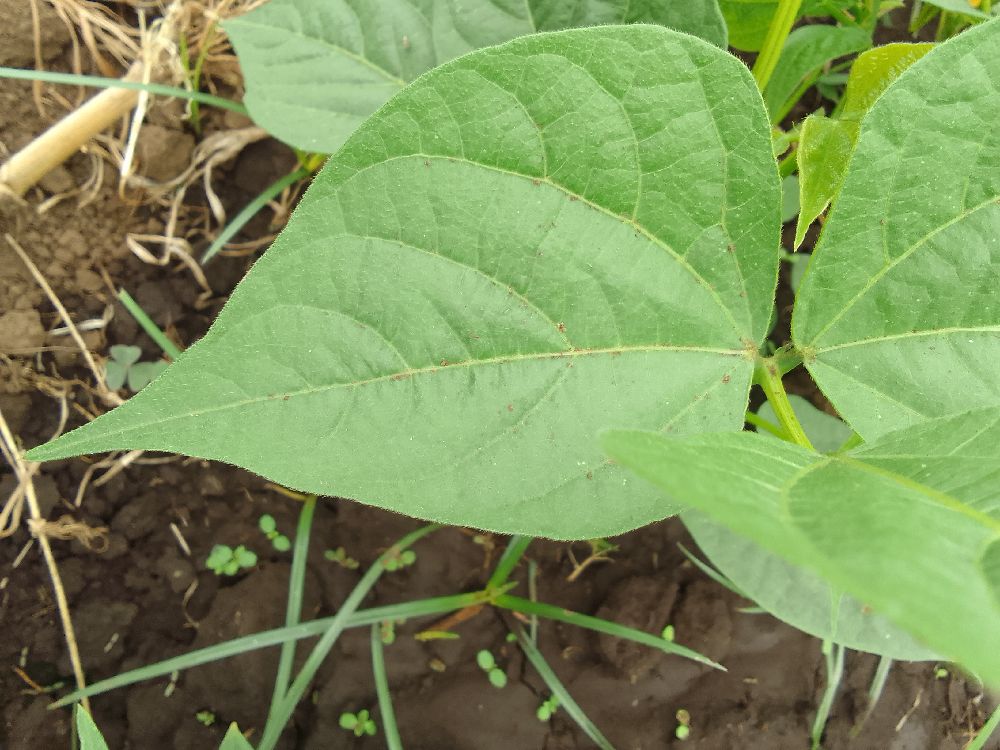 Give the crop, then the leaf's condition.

common bean, healthy
